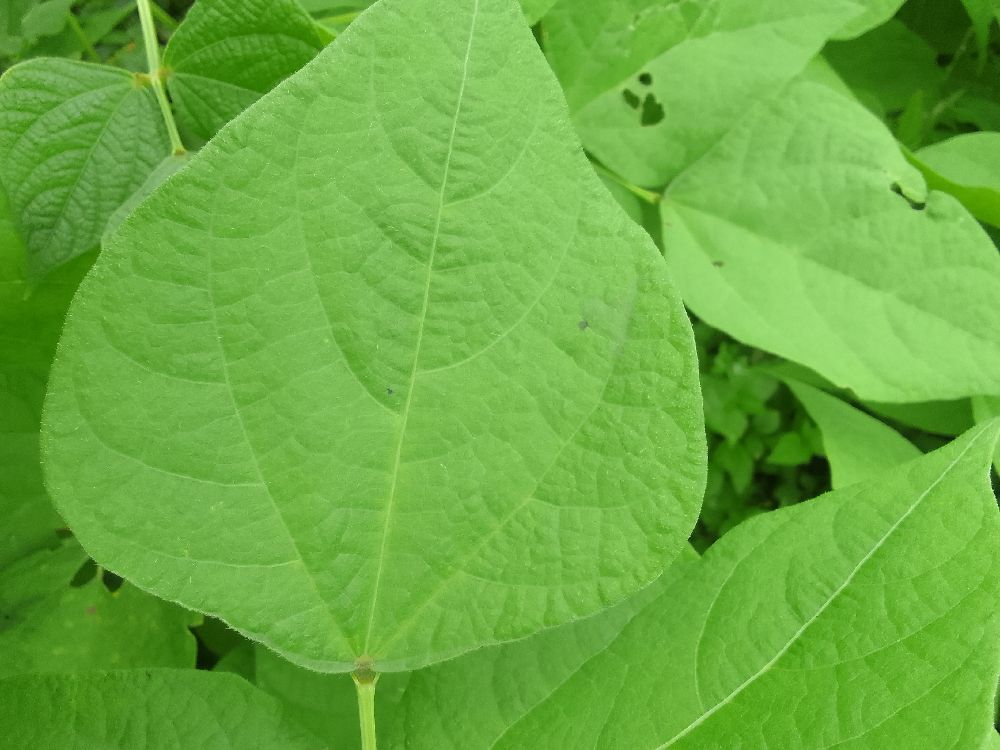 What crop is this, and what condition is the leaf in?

common bean, healthy
